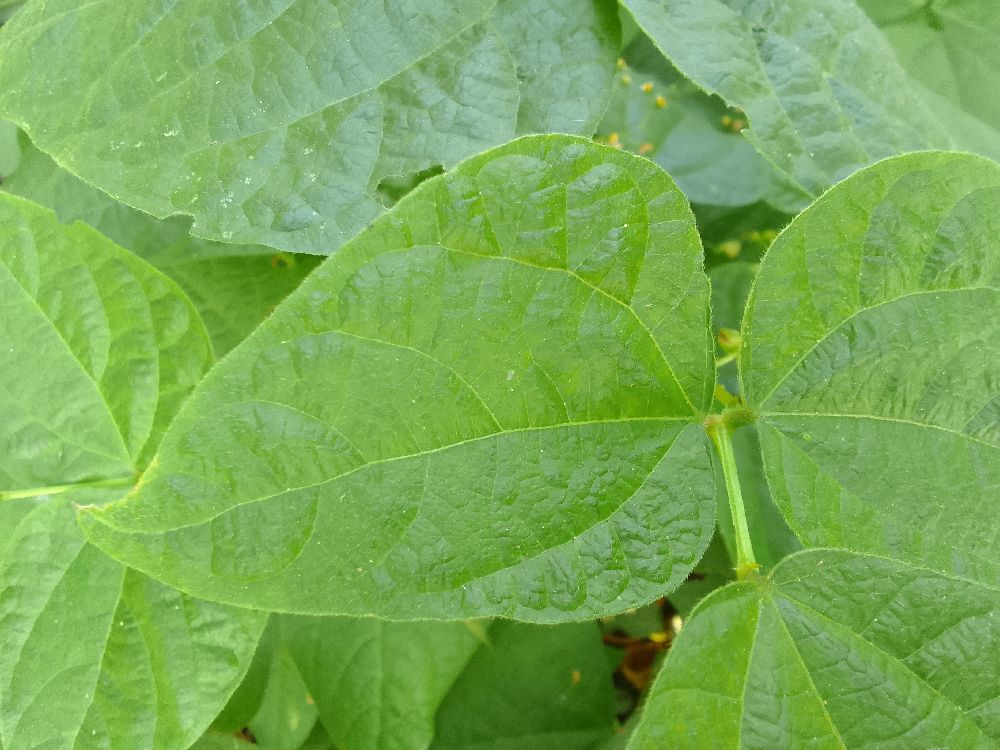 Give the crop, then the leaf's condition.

common bean, healthy
